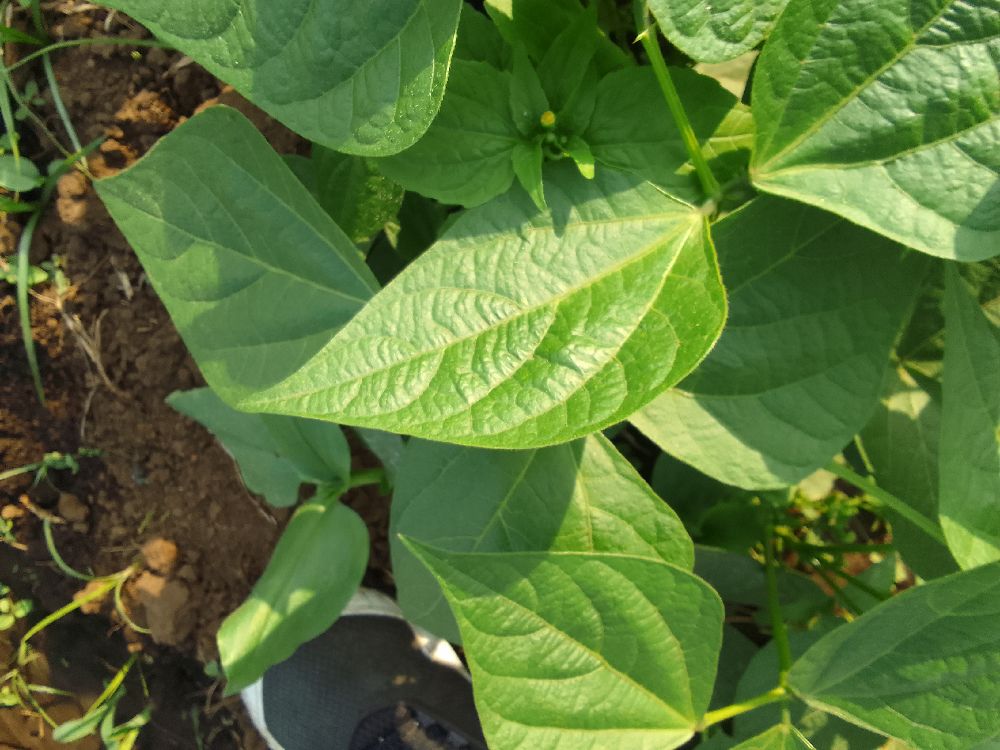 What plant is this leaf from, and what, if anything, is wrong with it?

common bean, healthy
